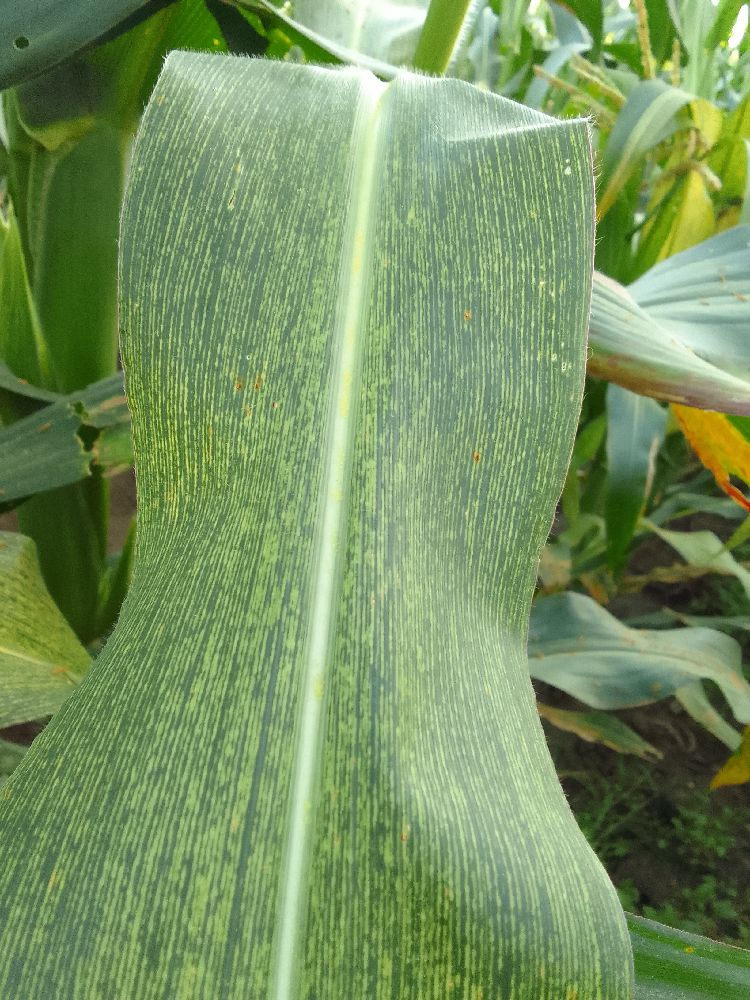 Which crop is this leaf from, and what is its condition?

maize, maize streak virus
